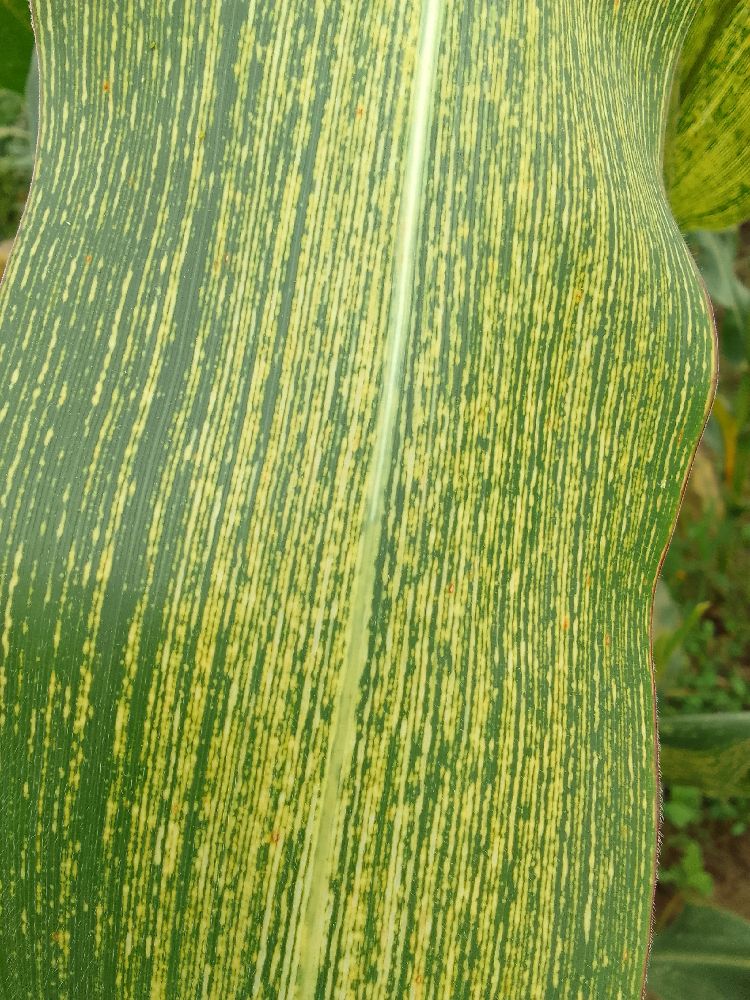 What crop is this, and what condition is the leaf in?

maize, maize streak virus
